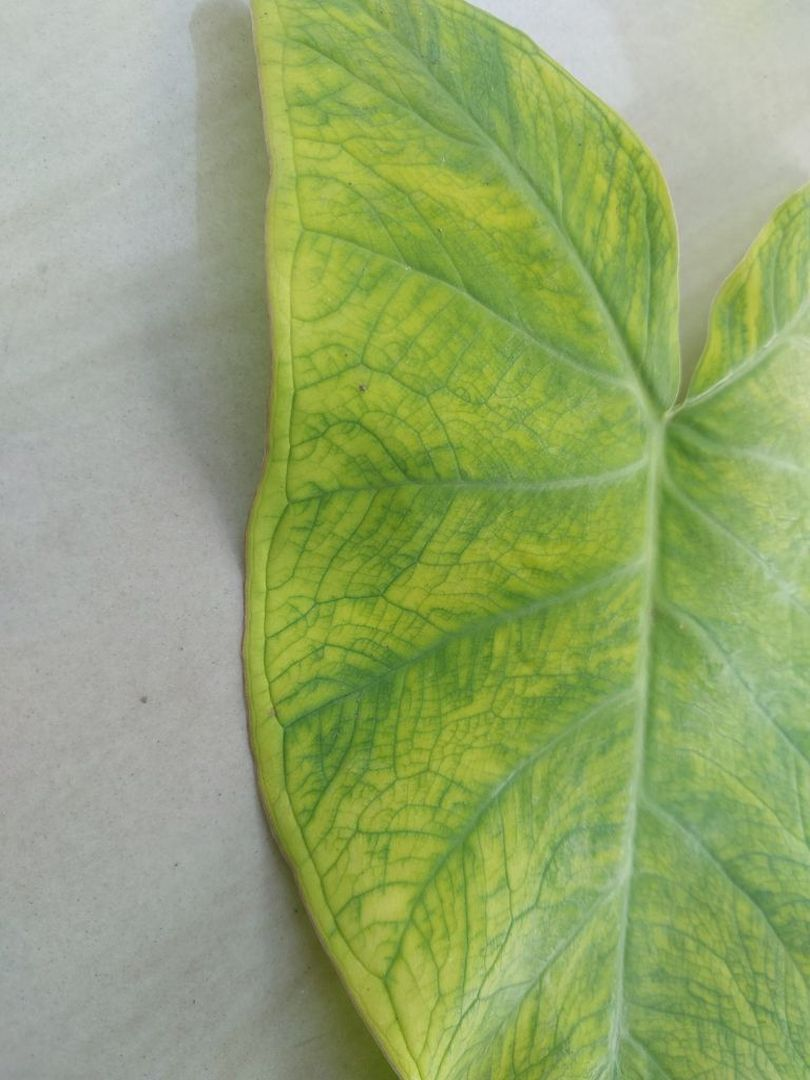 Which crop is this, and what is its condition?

taro, mosaic
